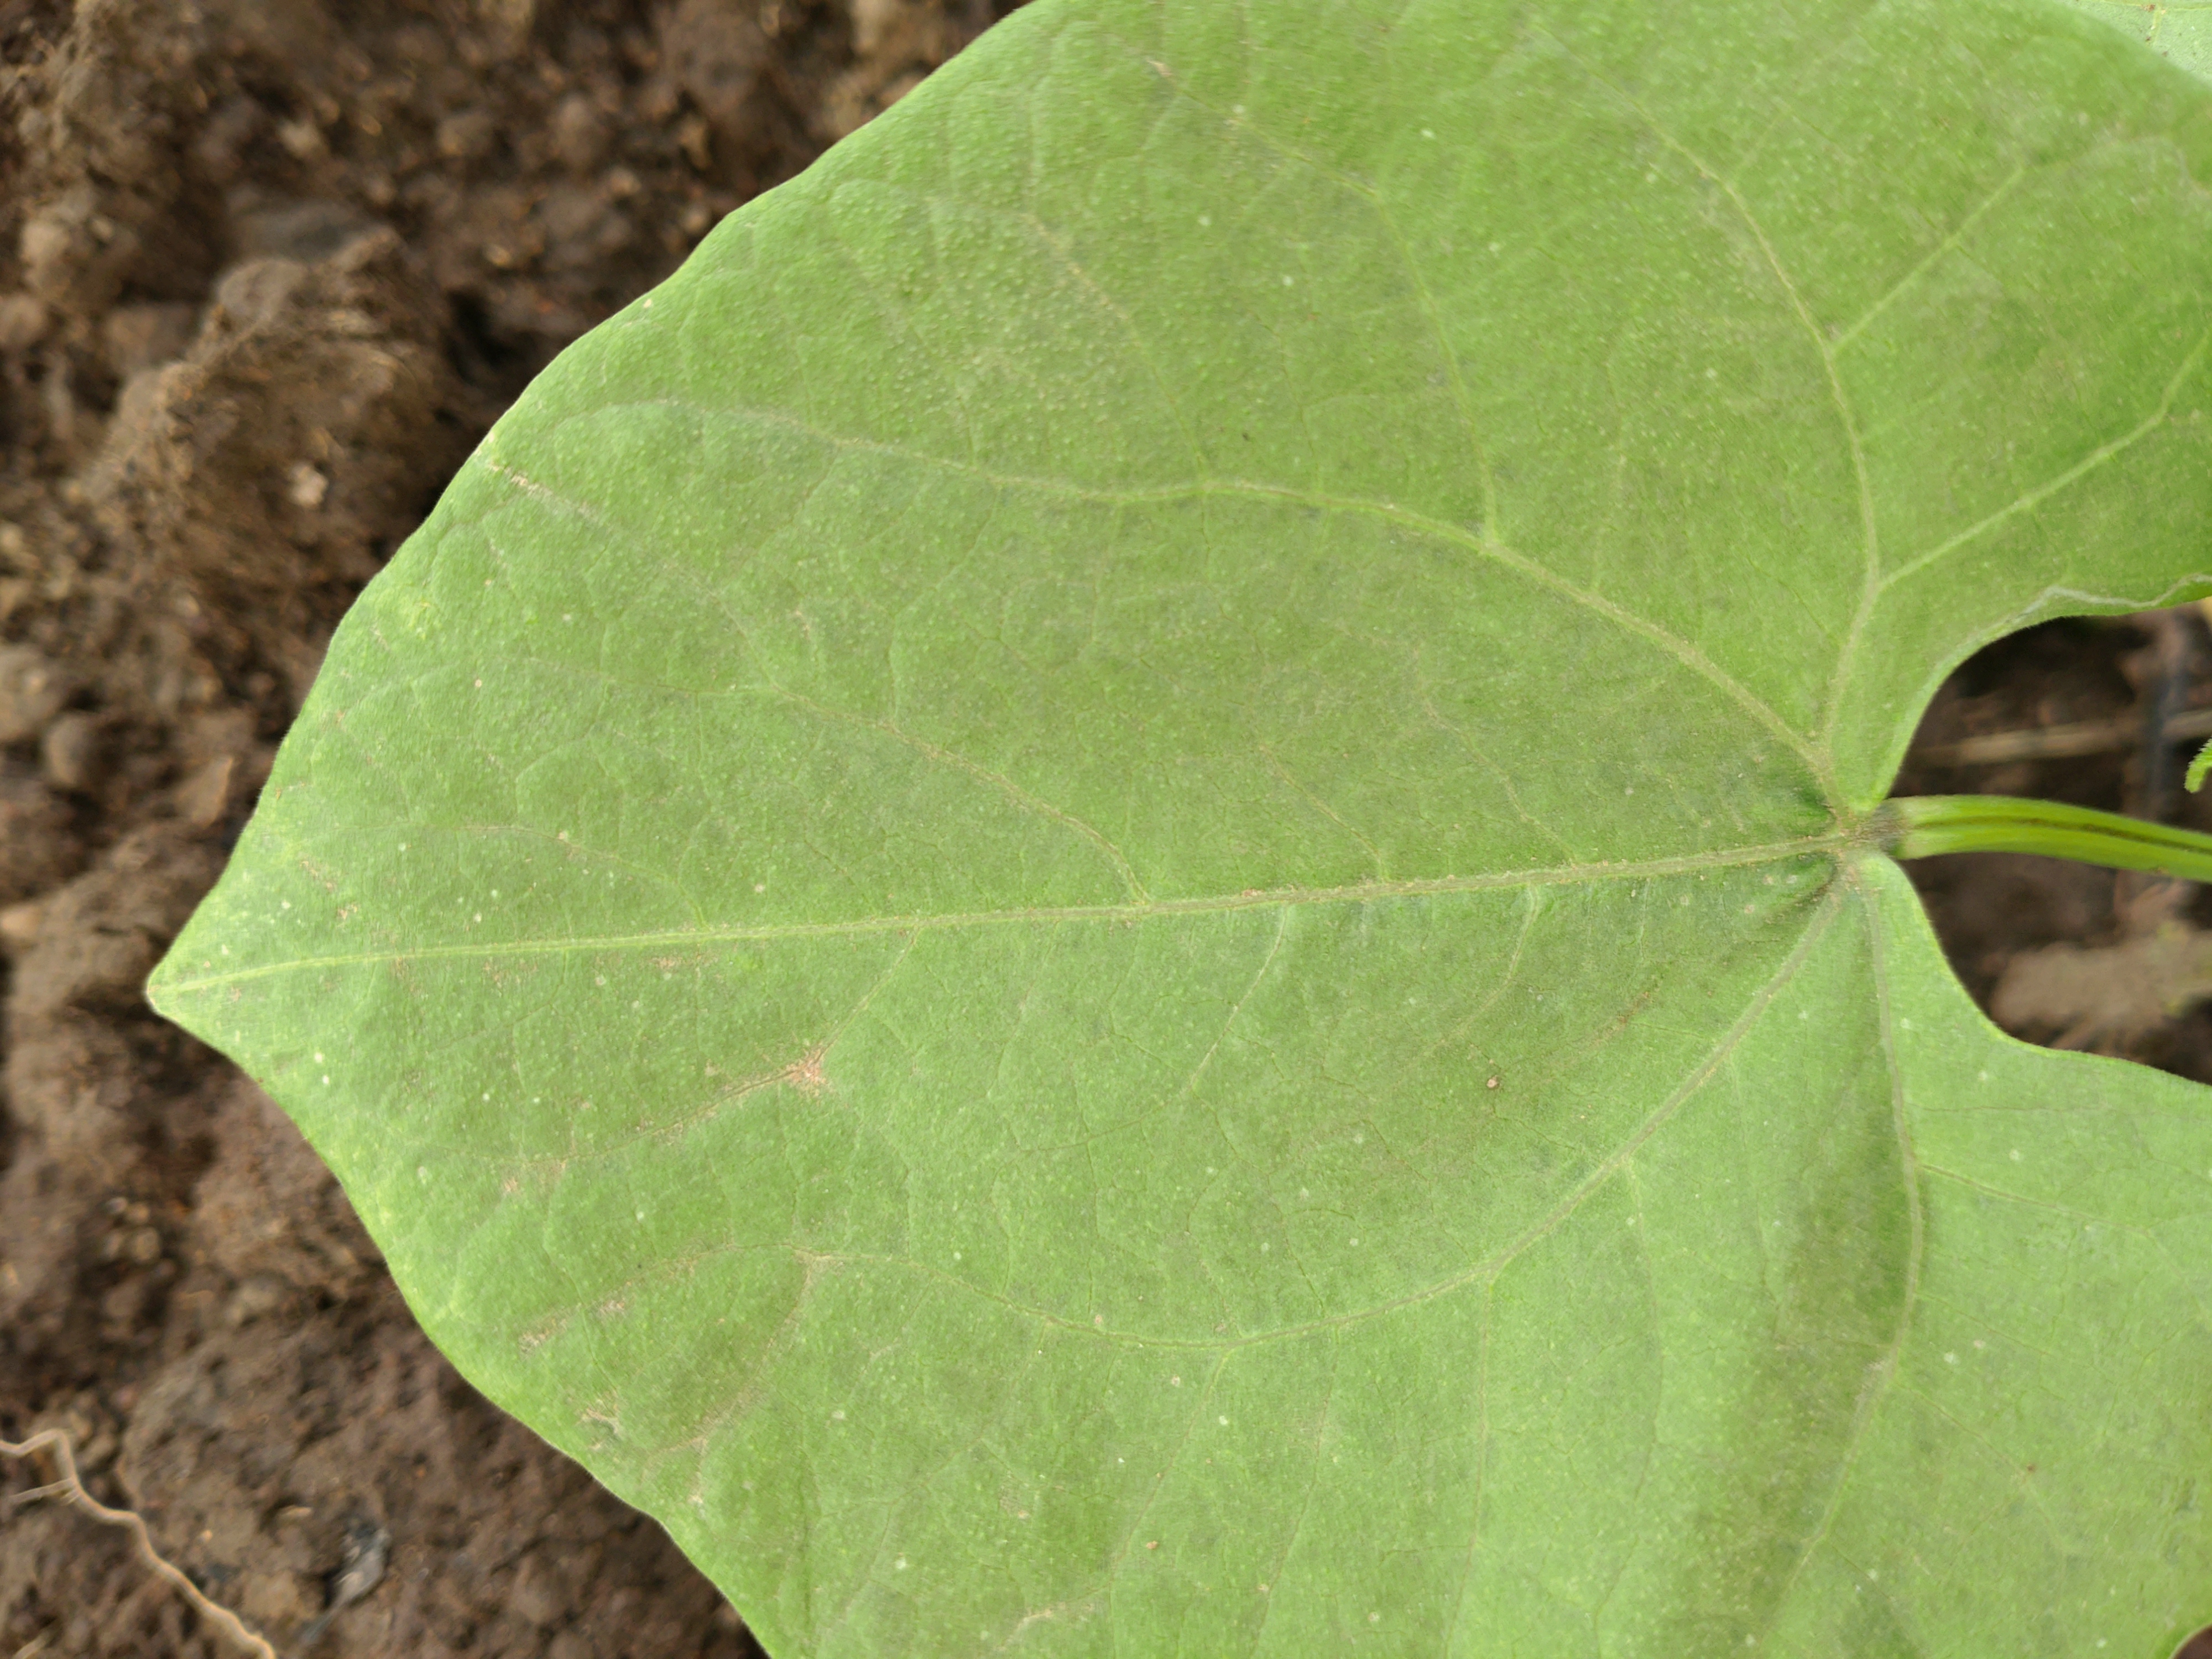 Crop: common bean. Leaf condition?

healthy
